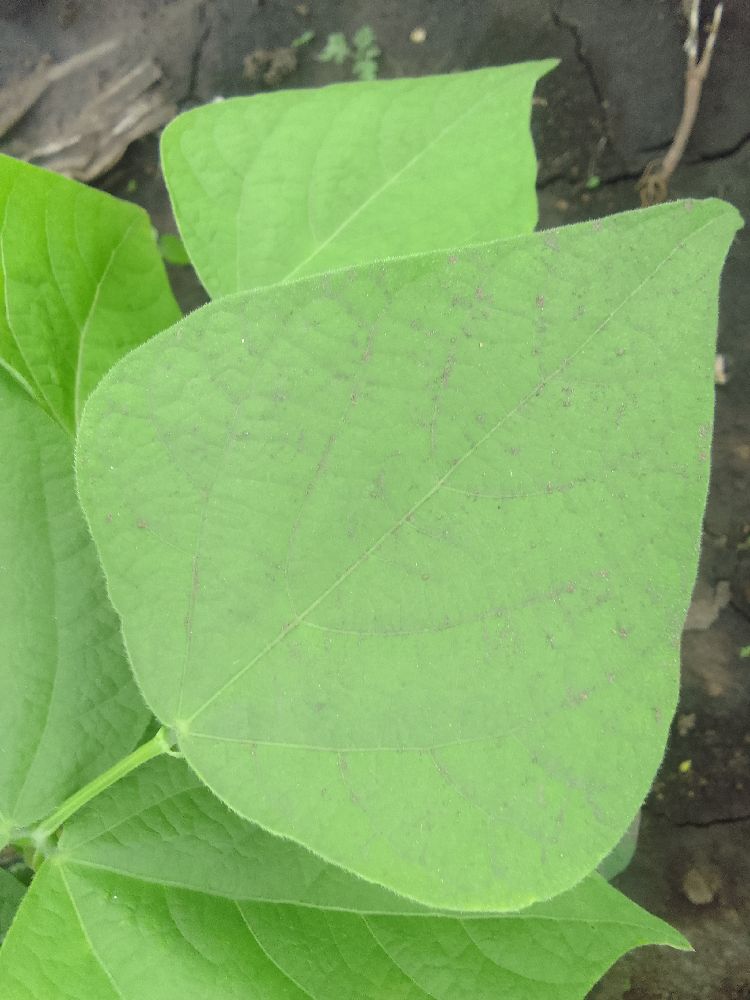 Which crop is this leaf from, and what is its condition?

common bean, healthy
